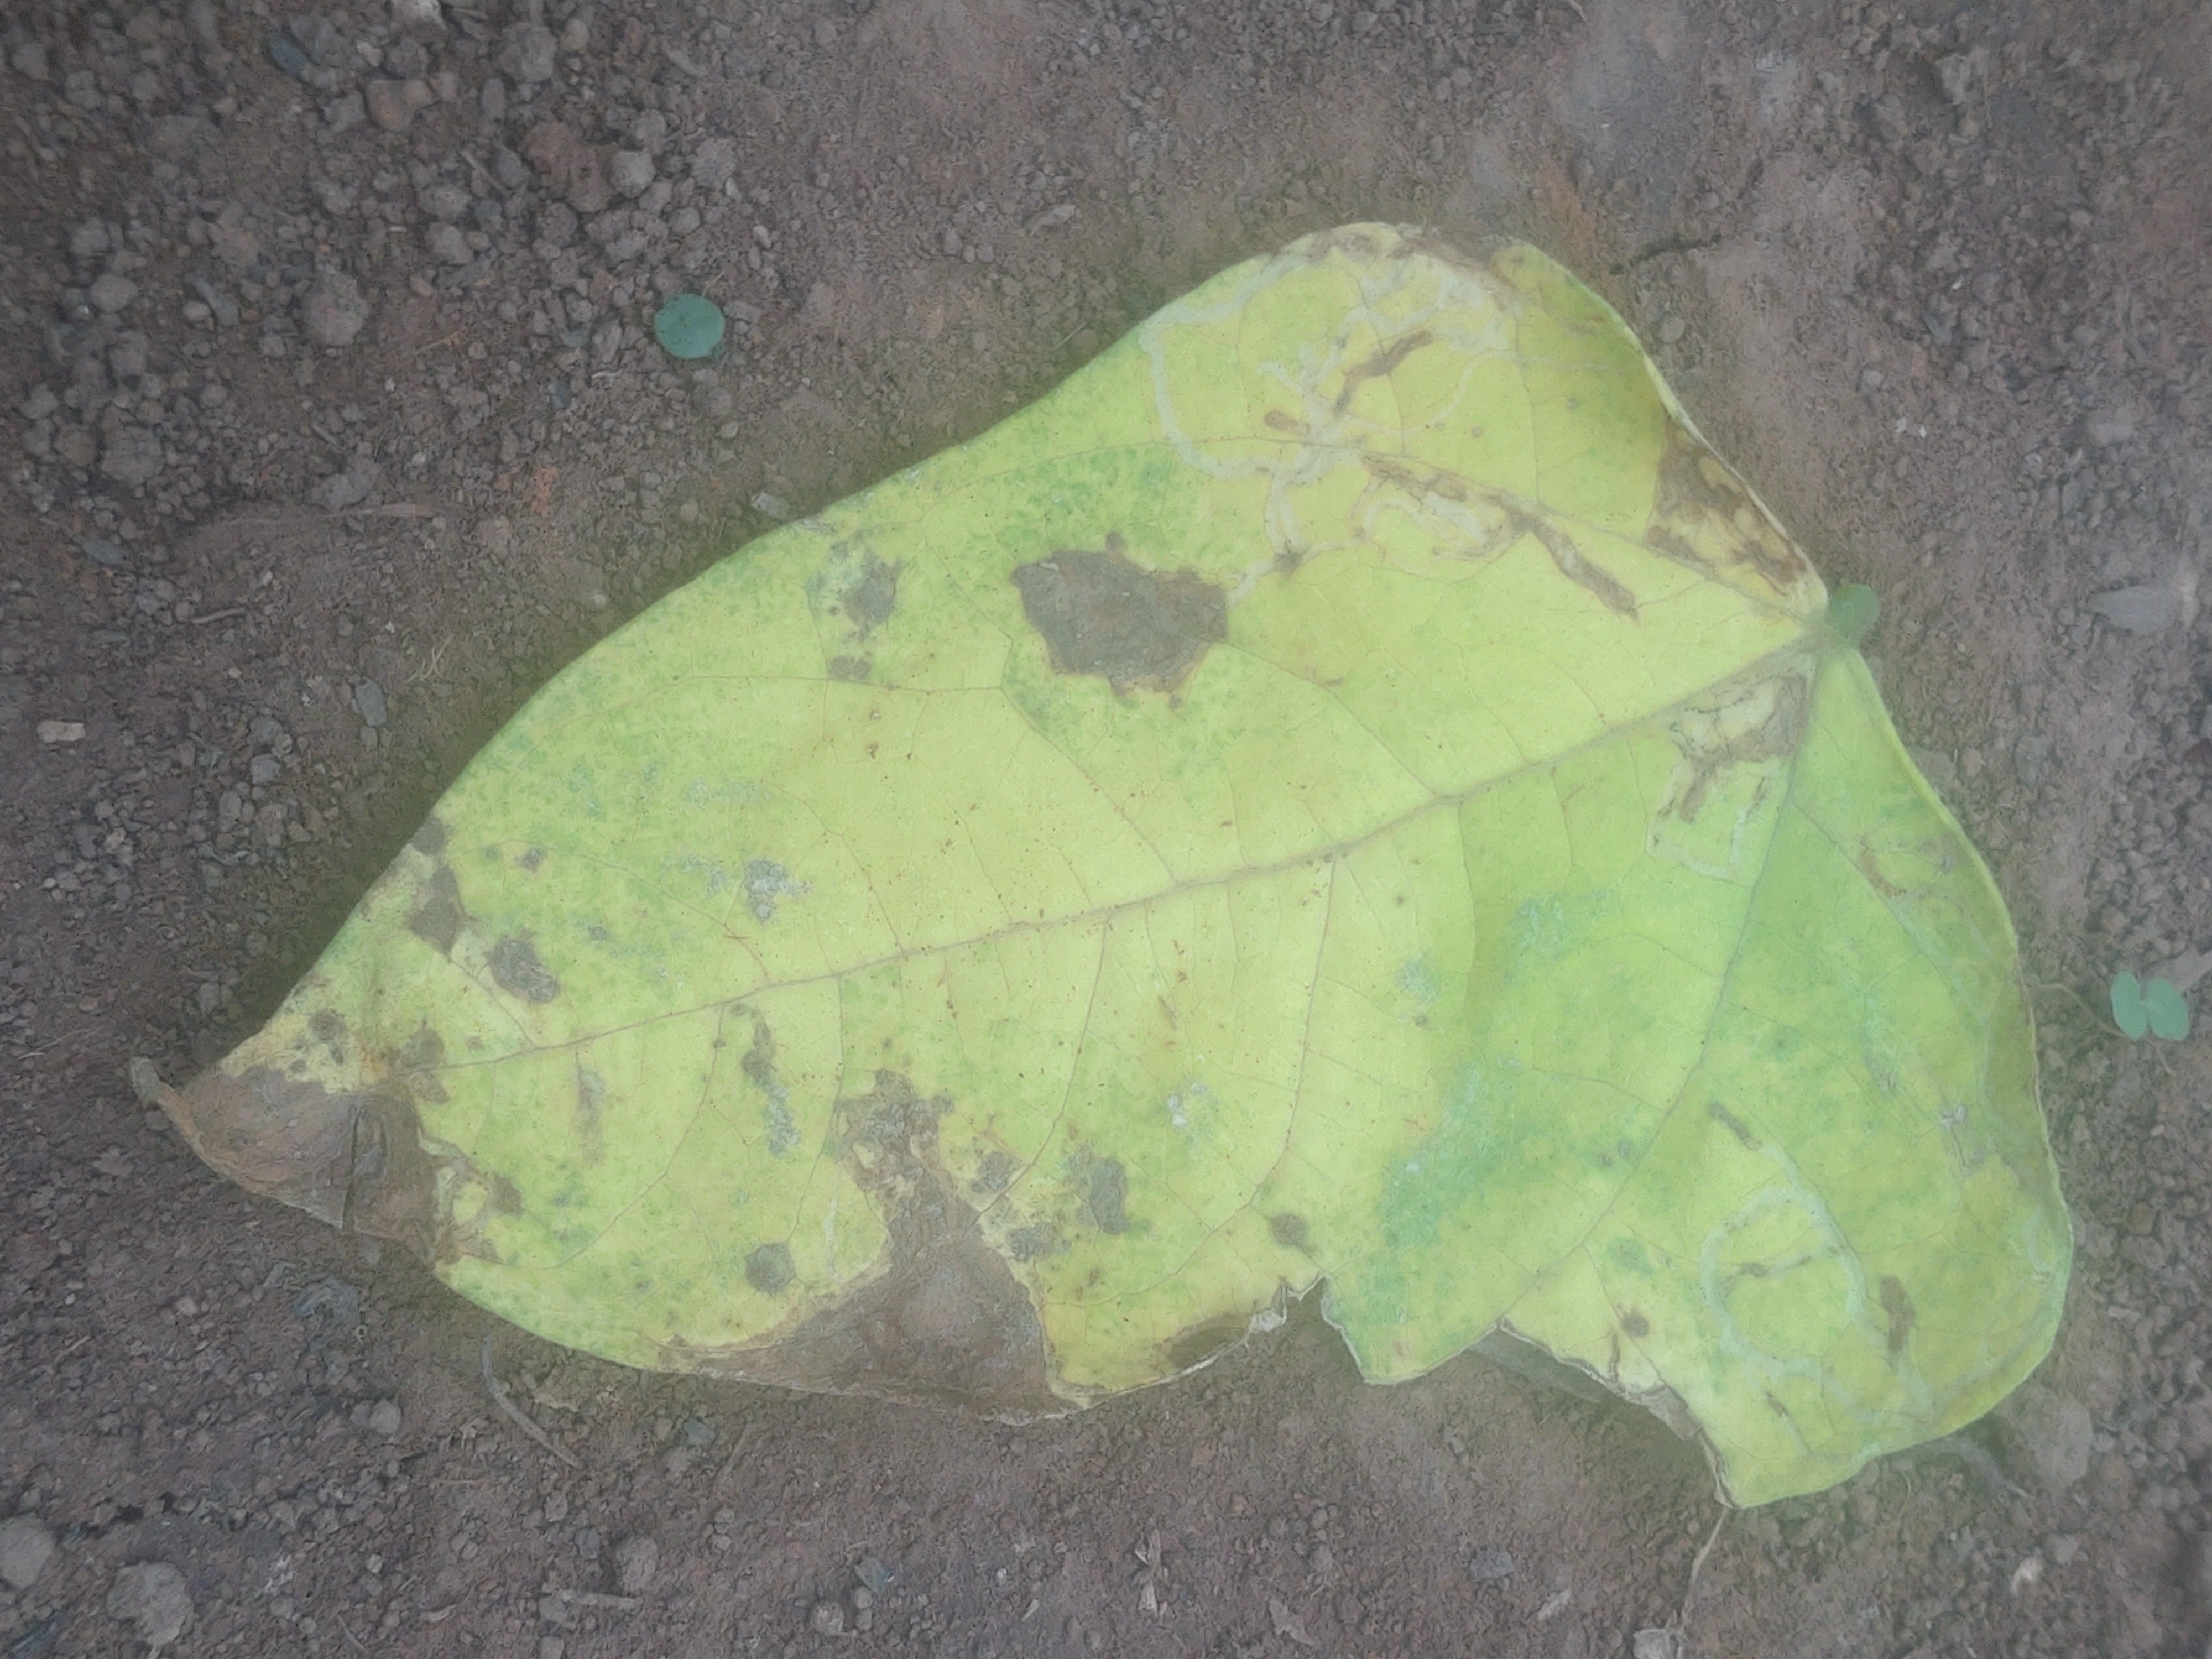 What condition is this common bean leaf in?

anthracnose
